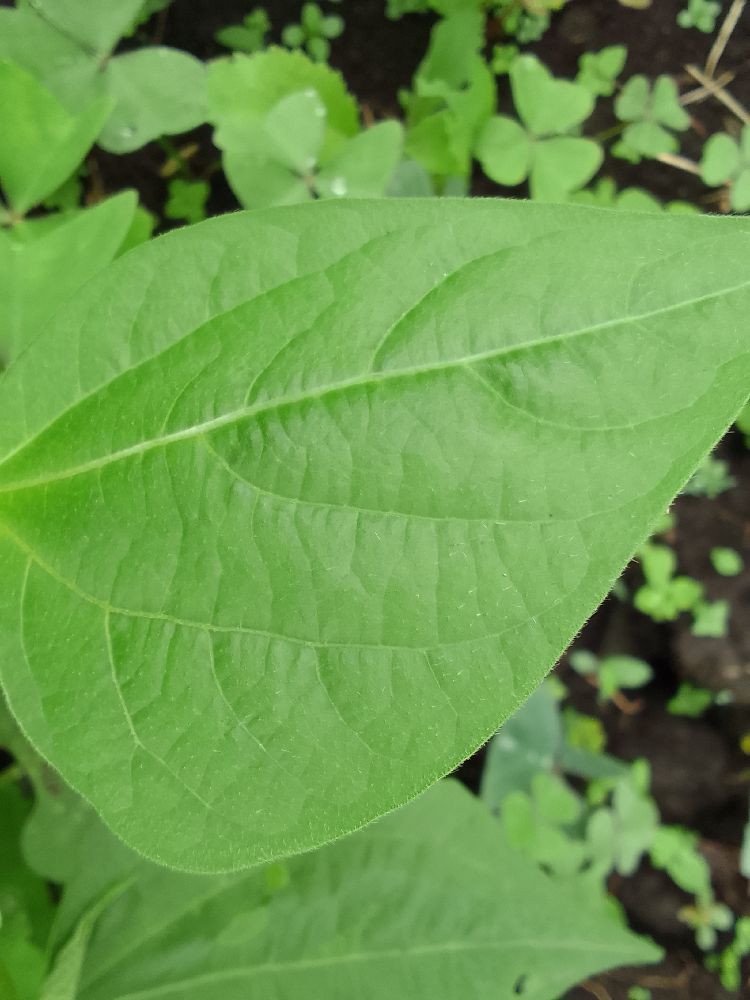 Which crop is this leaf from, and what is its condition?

common bean, healthy
